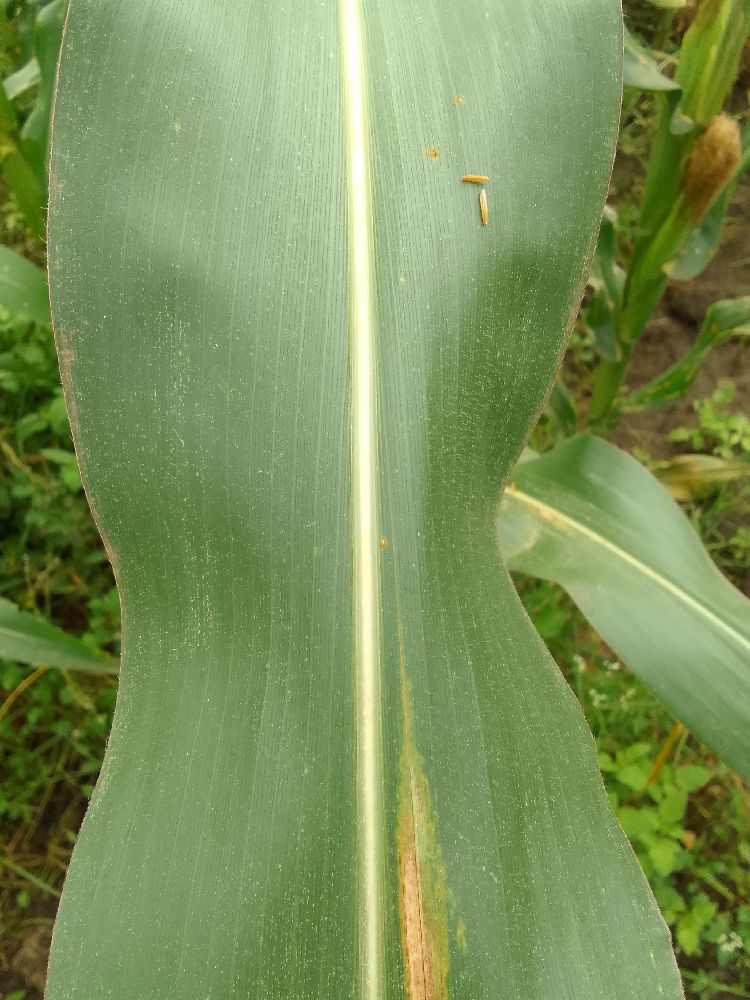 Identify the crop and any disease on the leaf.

maize, healthy
